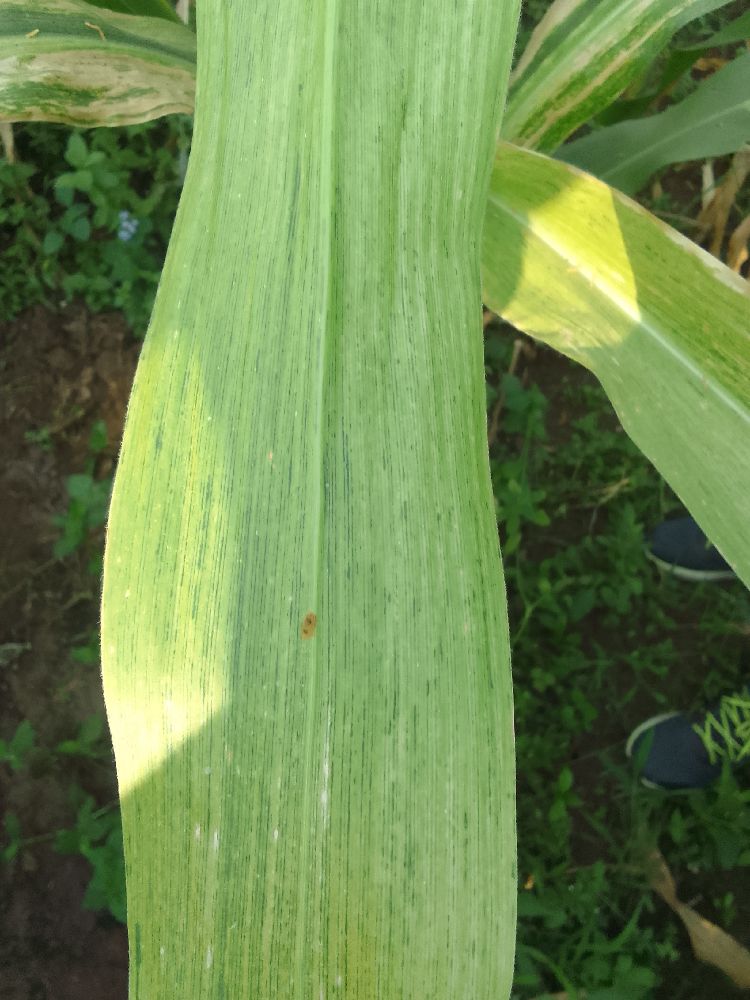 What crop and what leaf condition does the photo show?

maize, maize lethal necrosis
